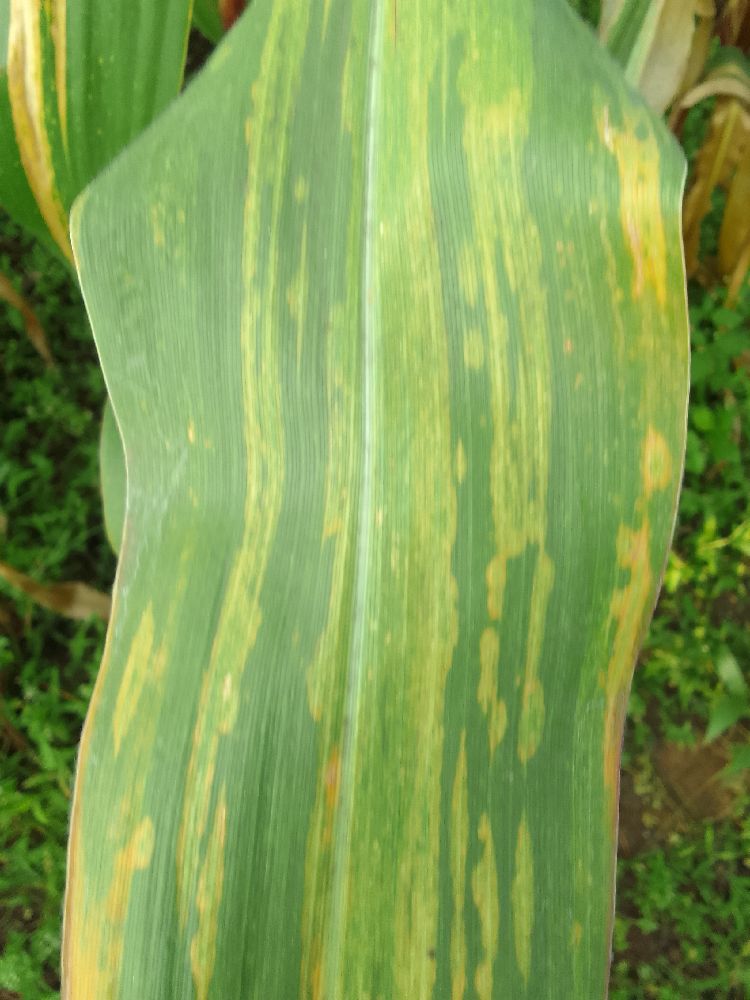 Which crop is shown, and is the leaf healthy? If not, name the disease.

maize, maize lethal necrosis
